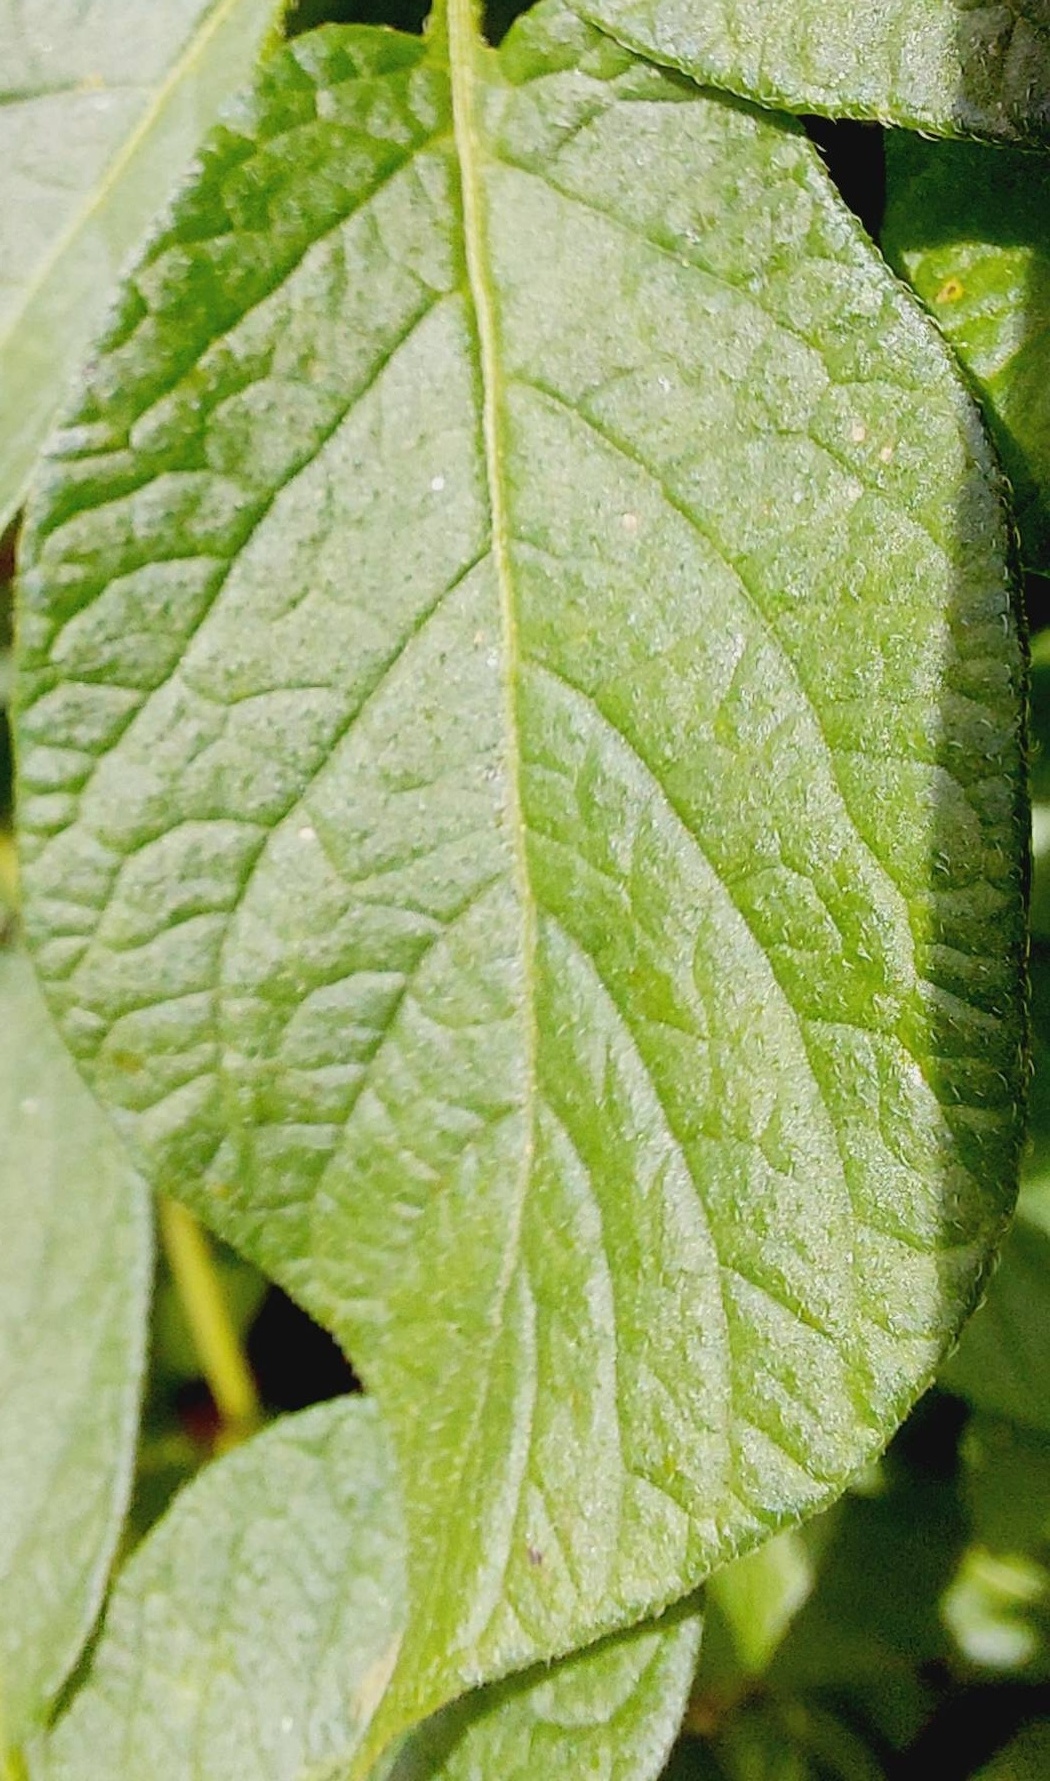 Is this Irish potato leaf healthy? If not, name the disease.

healthy
